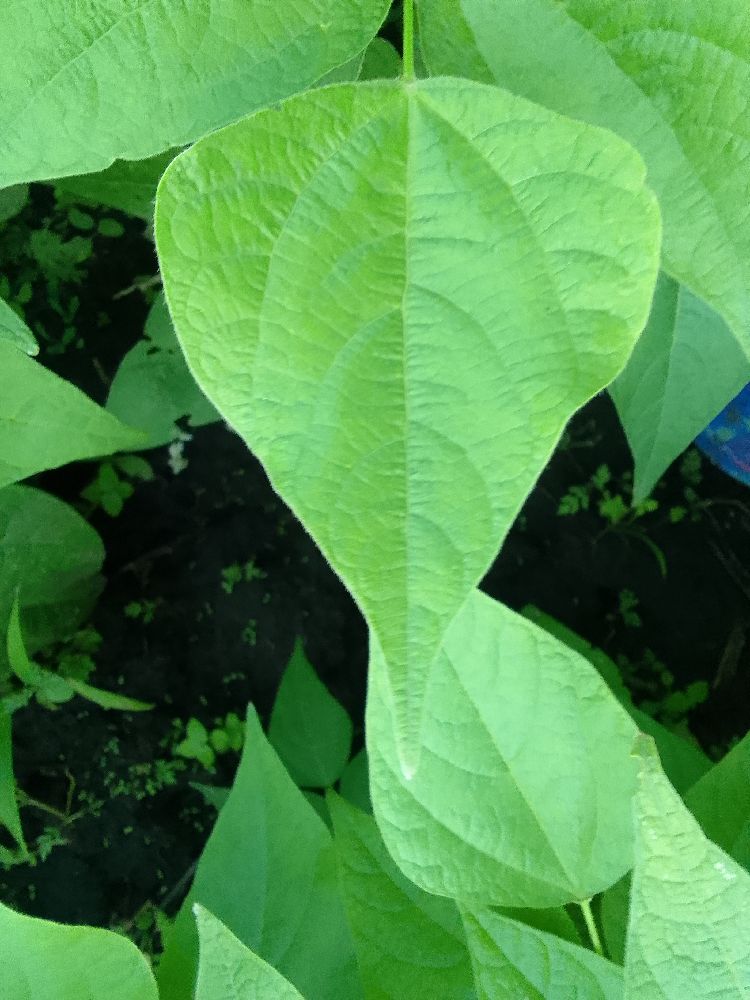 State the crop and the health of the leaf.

common bean, healthy
